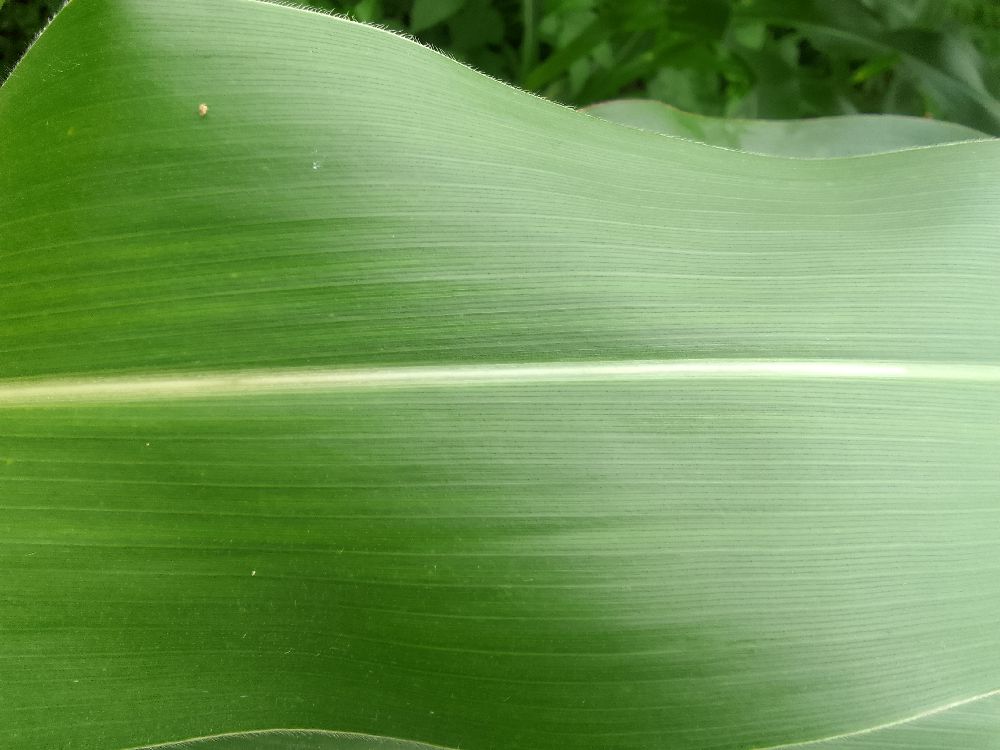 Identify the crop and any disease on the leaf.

maize, healthy
